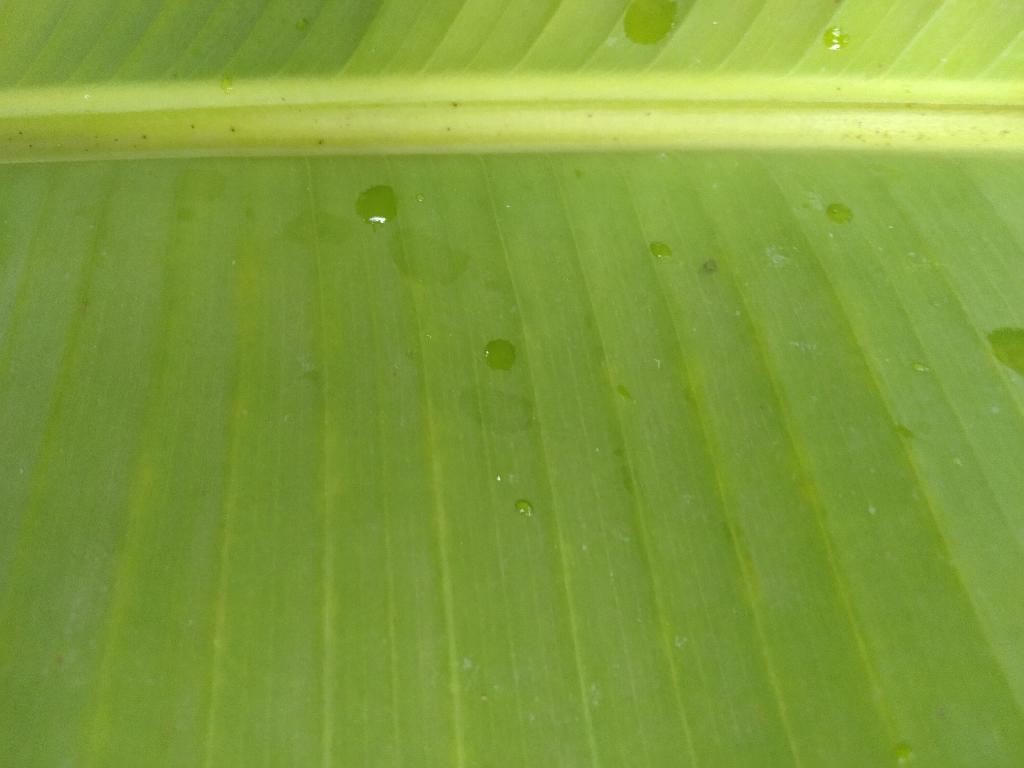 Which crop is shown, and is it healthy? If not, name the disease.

banana, healthy
